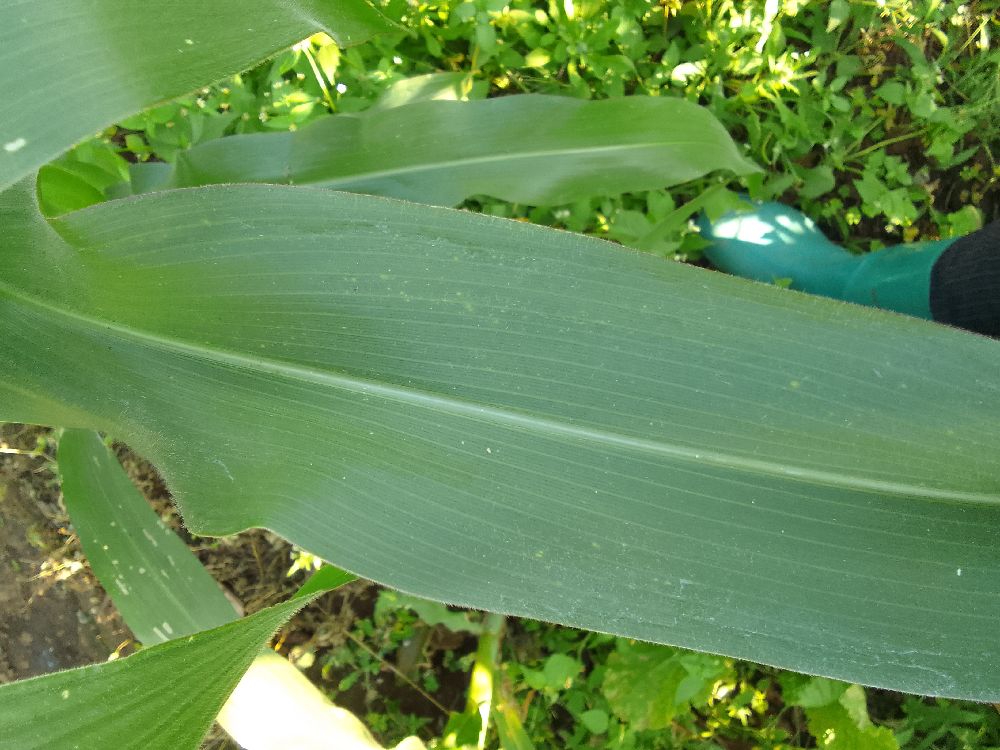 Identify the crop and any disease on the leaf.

maize, healthy
